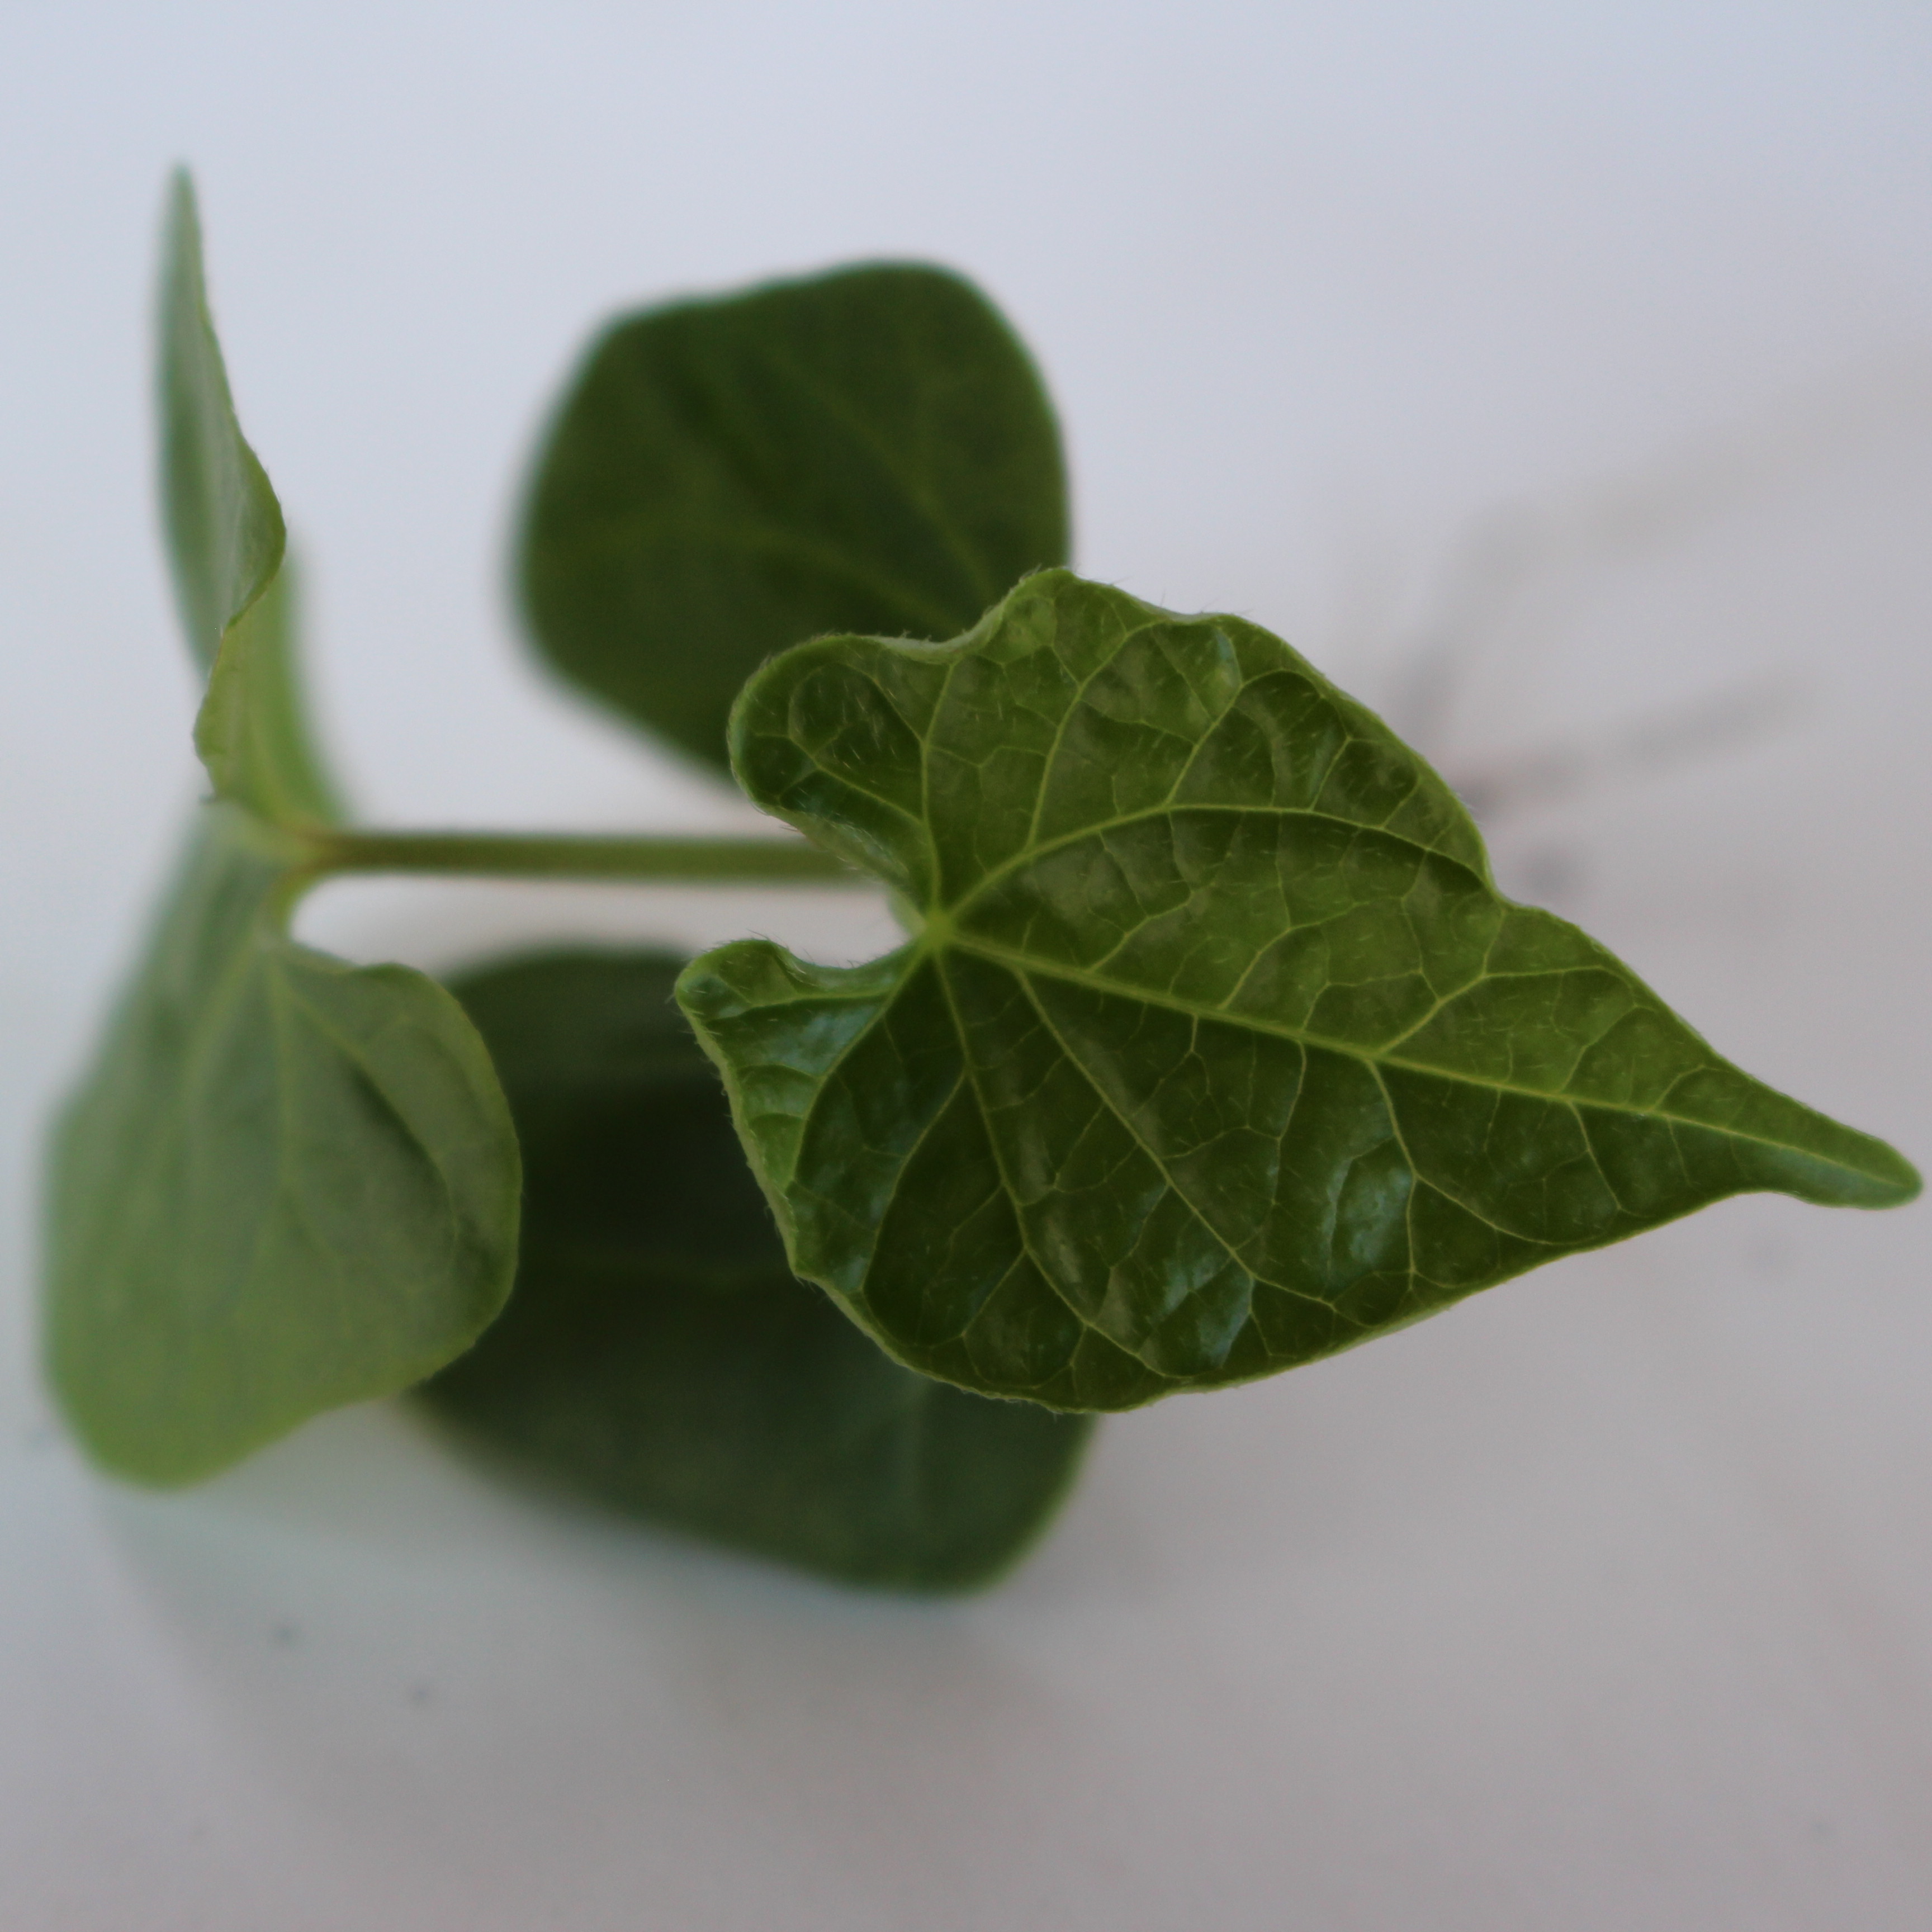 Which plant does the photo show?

Convolvulus arvensis
